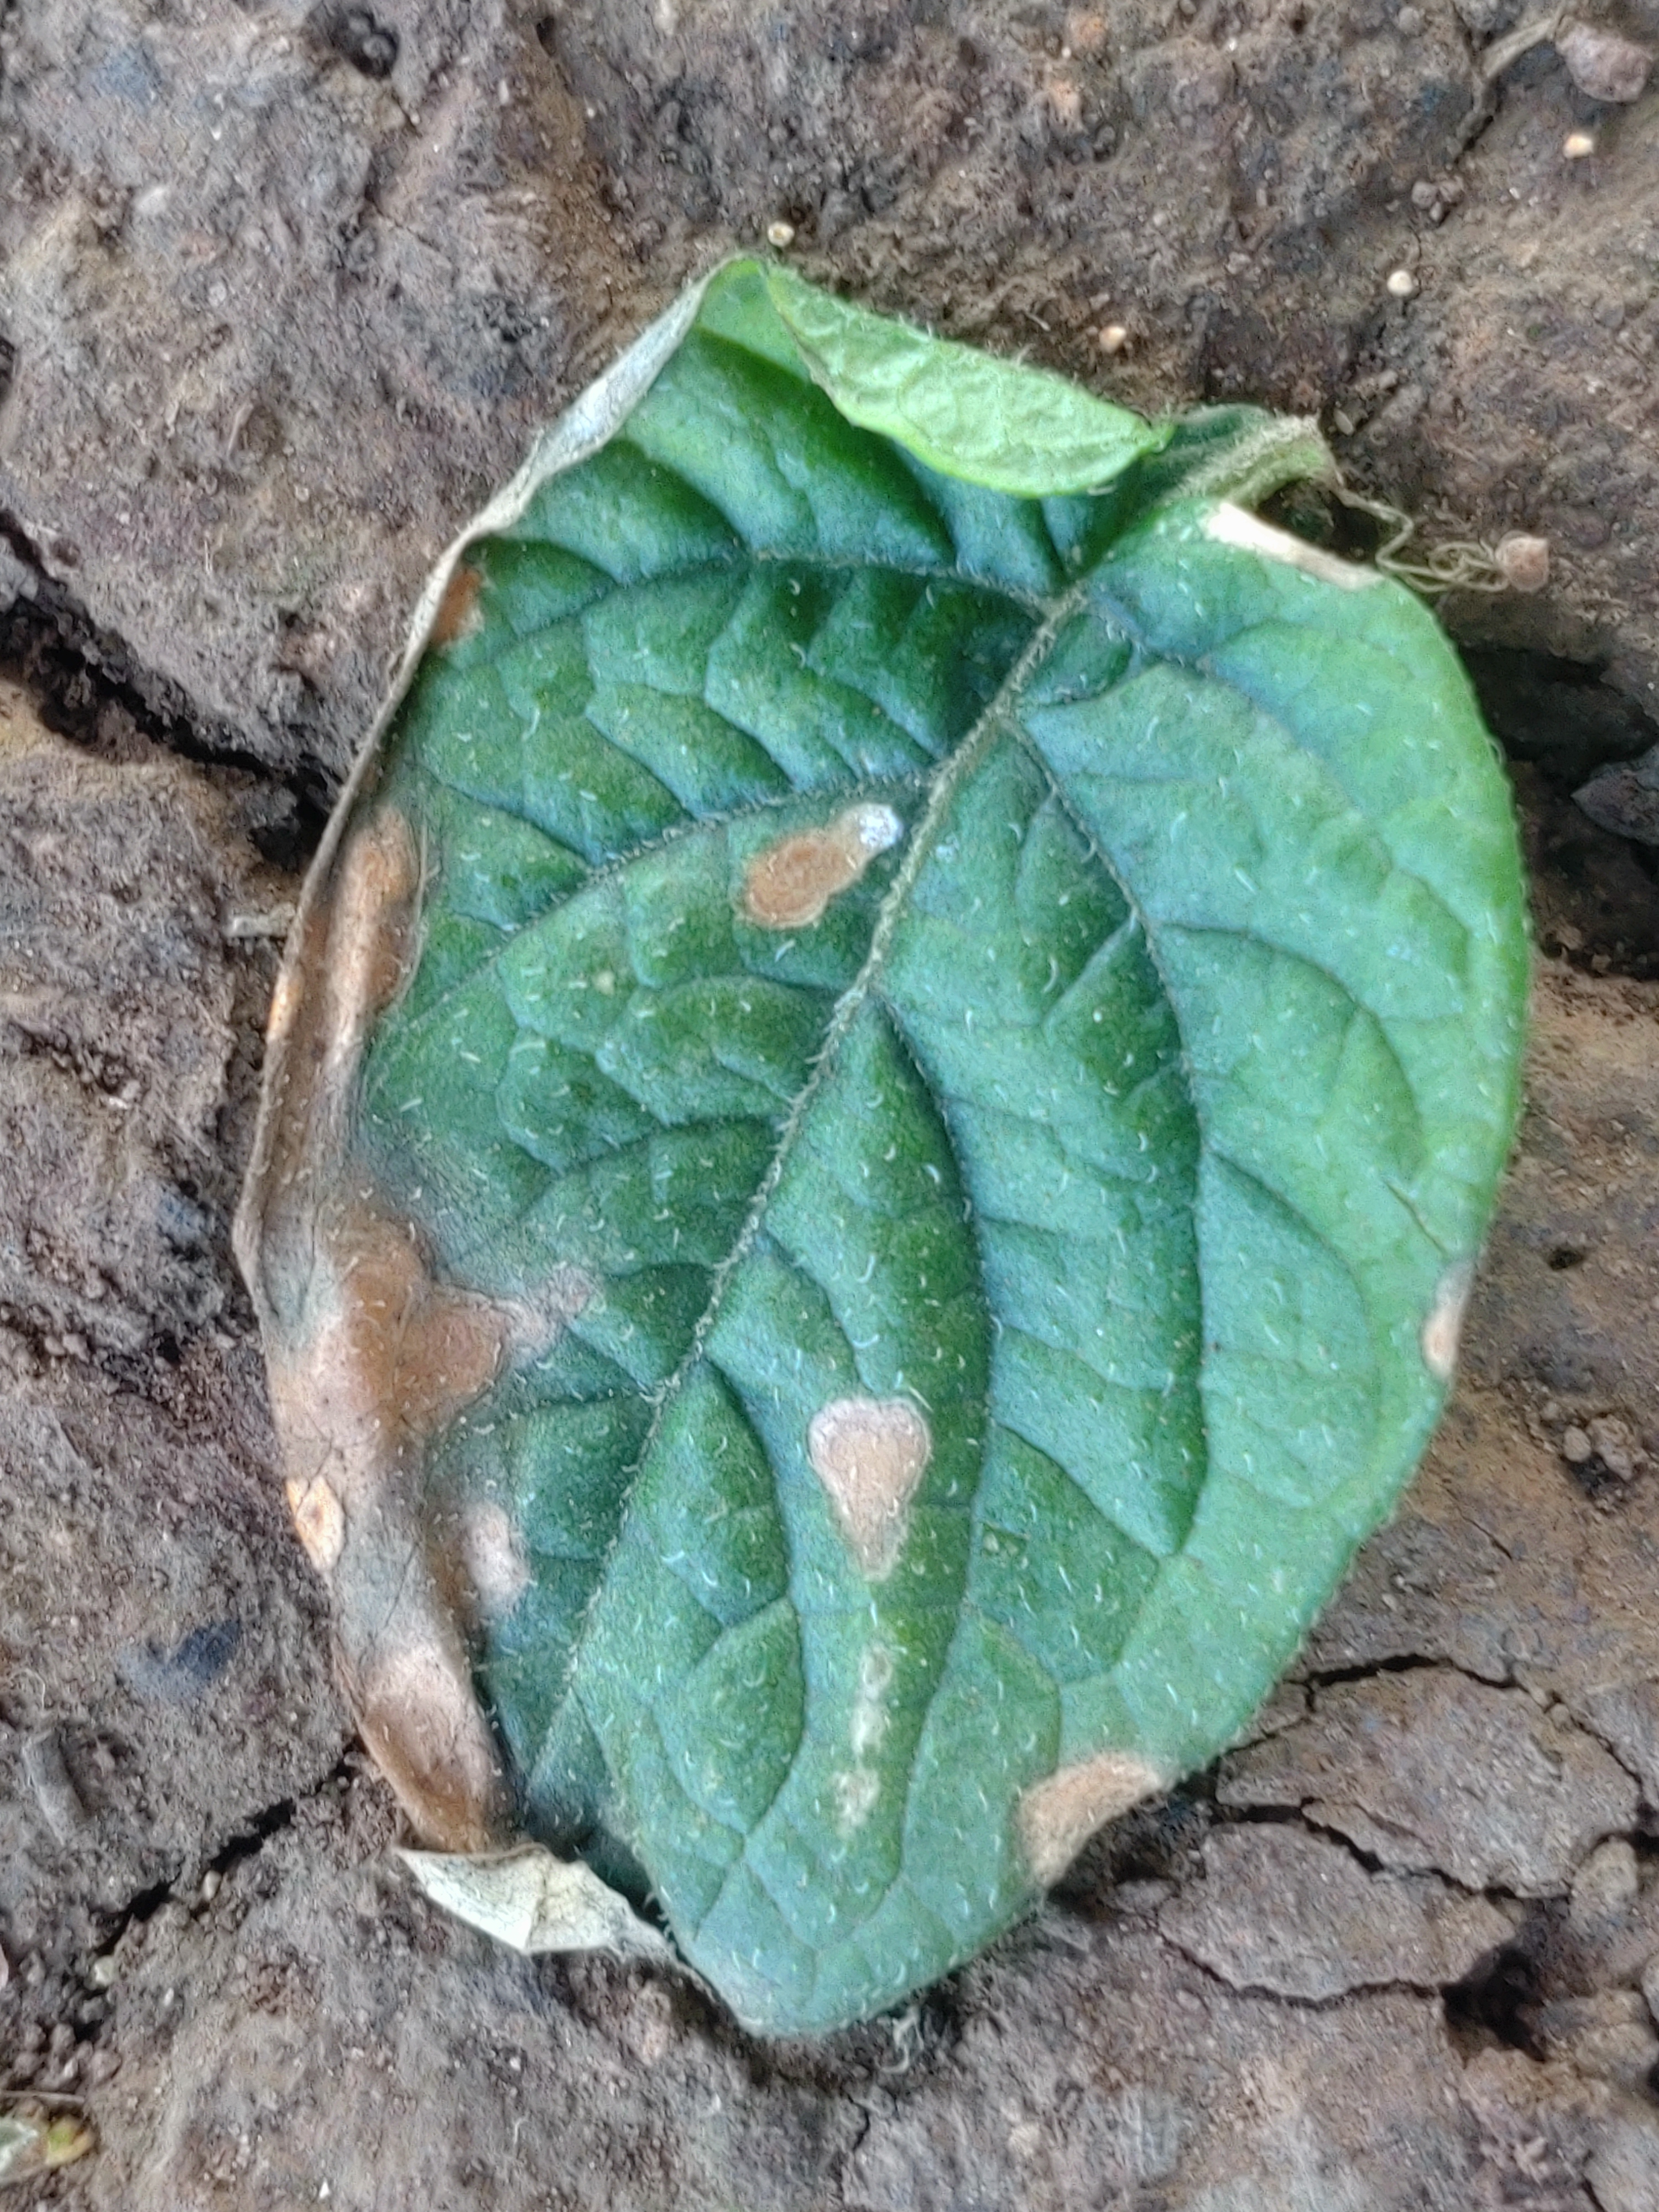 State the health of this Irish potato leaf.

early blight
